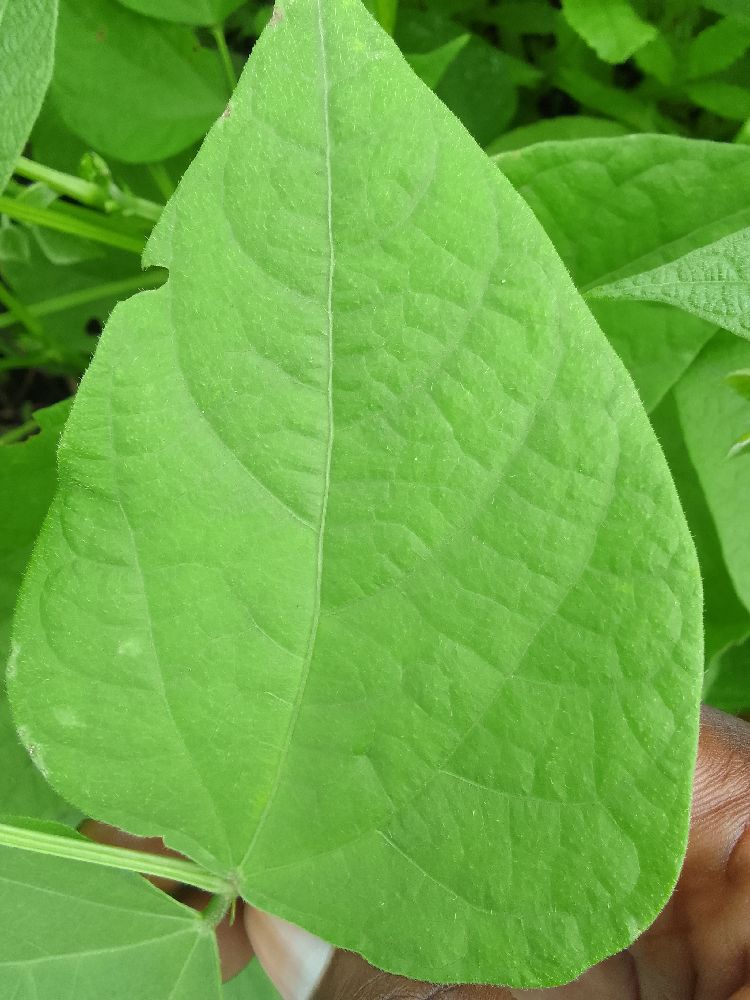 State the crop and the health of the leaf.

common bean, healthy
